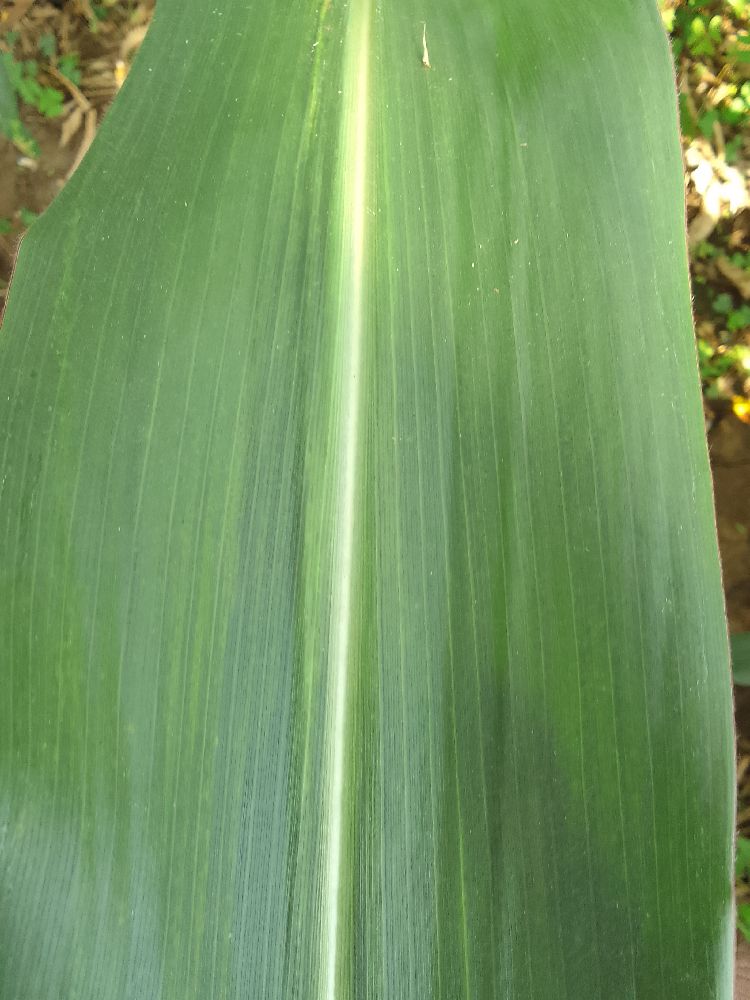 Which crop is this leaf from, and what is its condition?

maize, healthy
